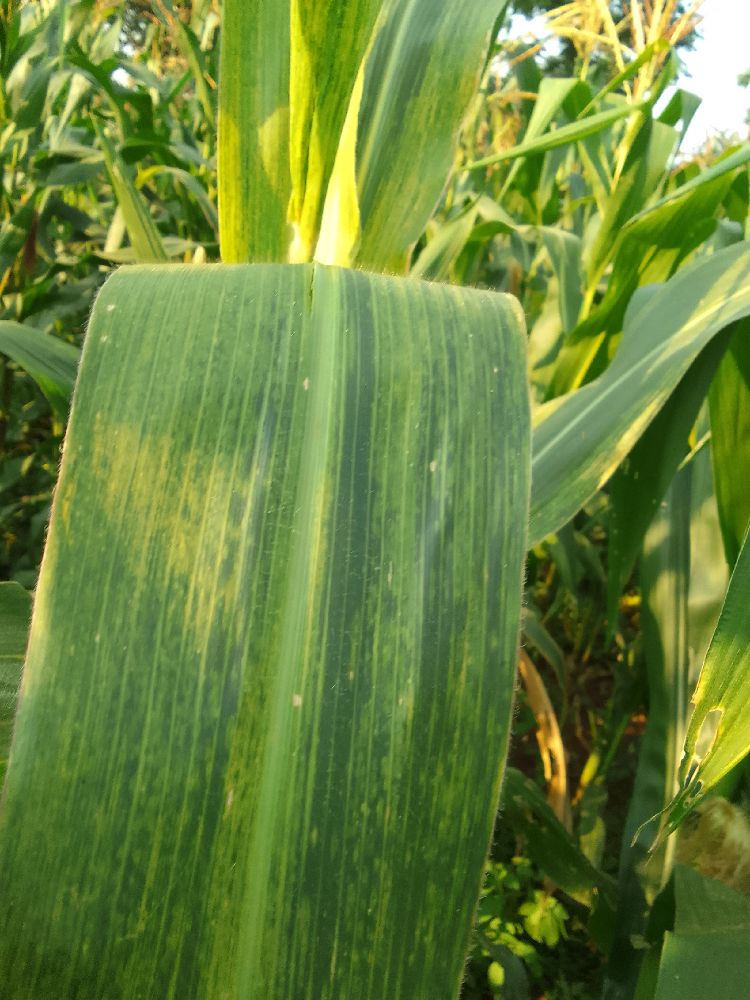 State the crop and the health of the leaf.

maize, maize lethal necrosis
